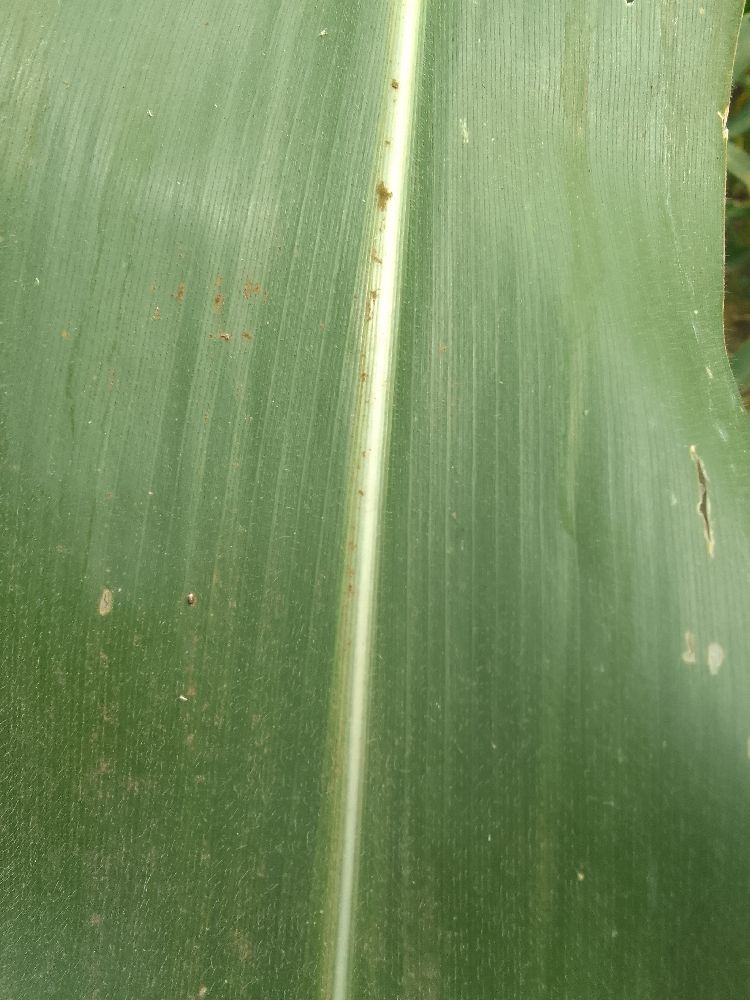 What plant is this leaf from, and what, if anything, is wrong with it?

maize, healthy
